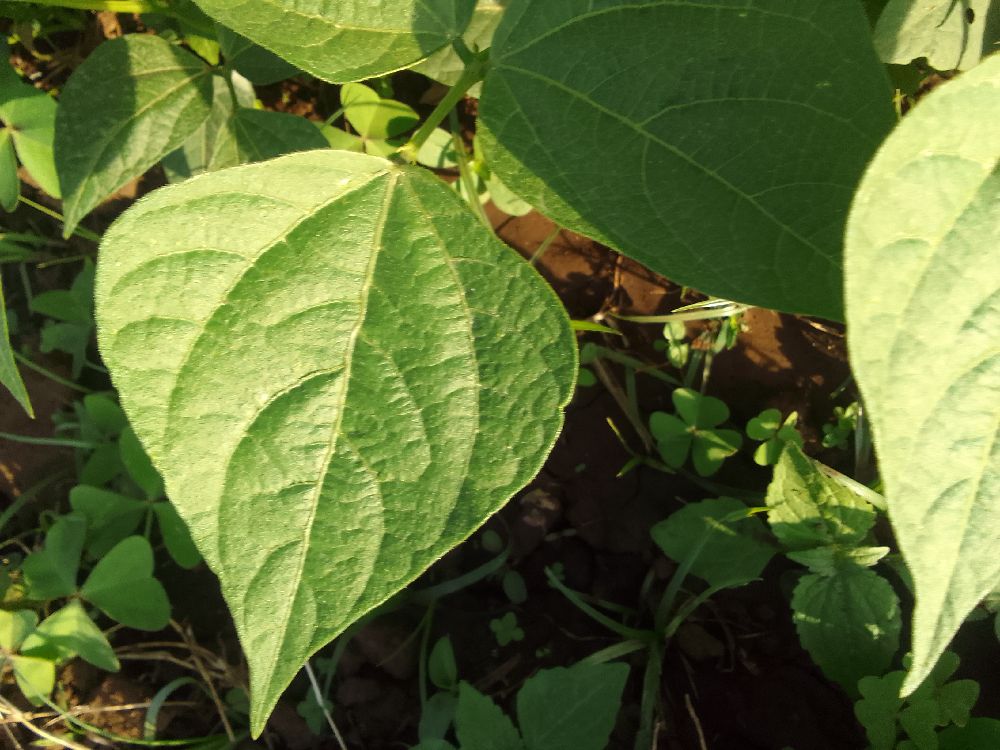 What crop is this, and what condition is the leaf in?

common bean, healthy
